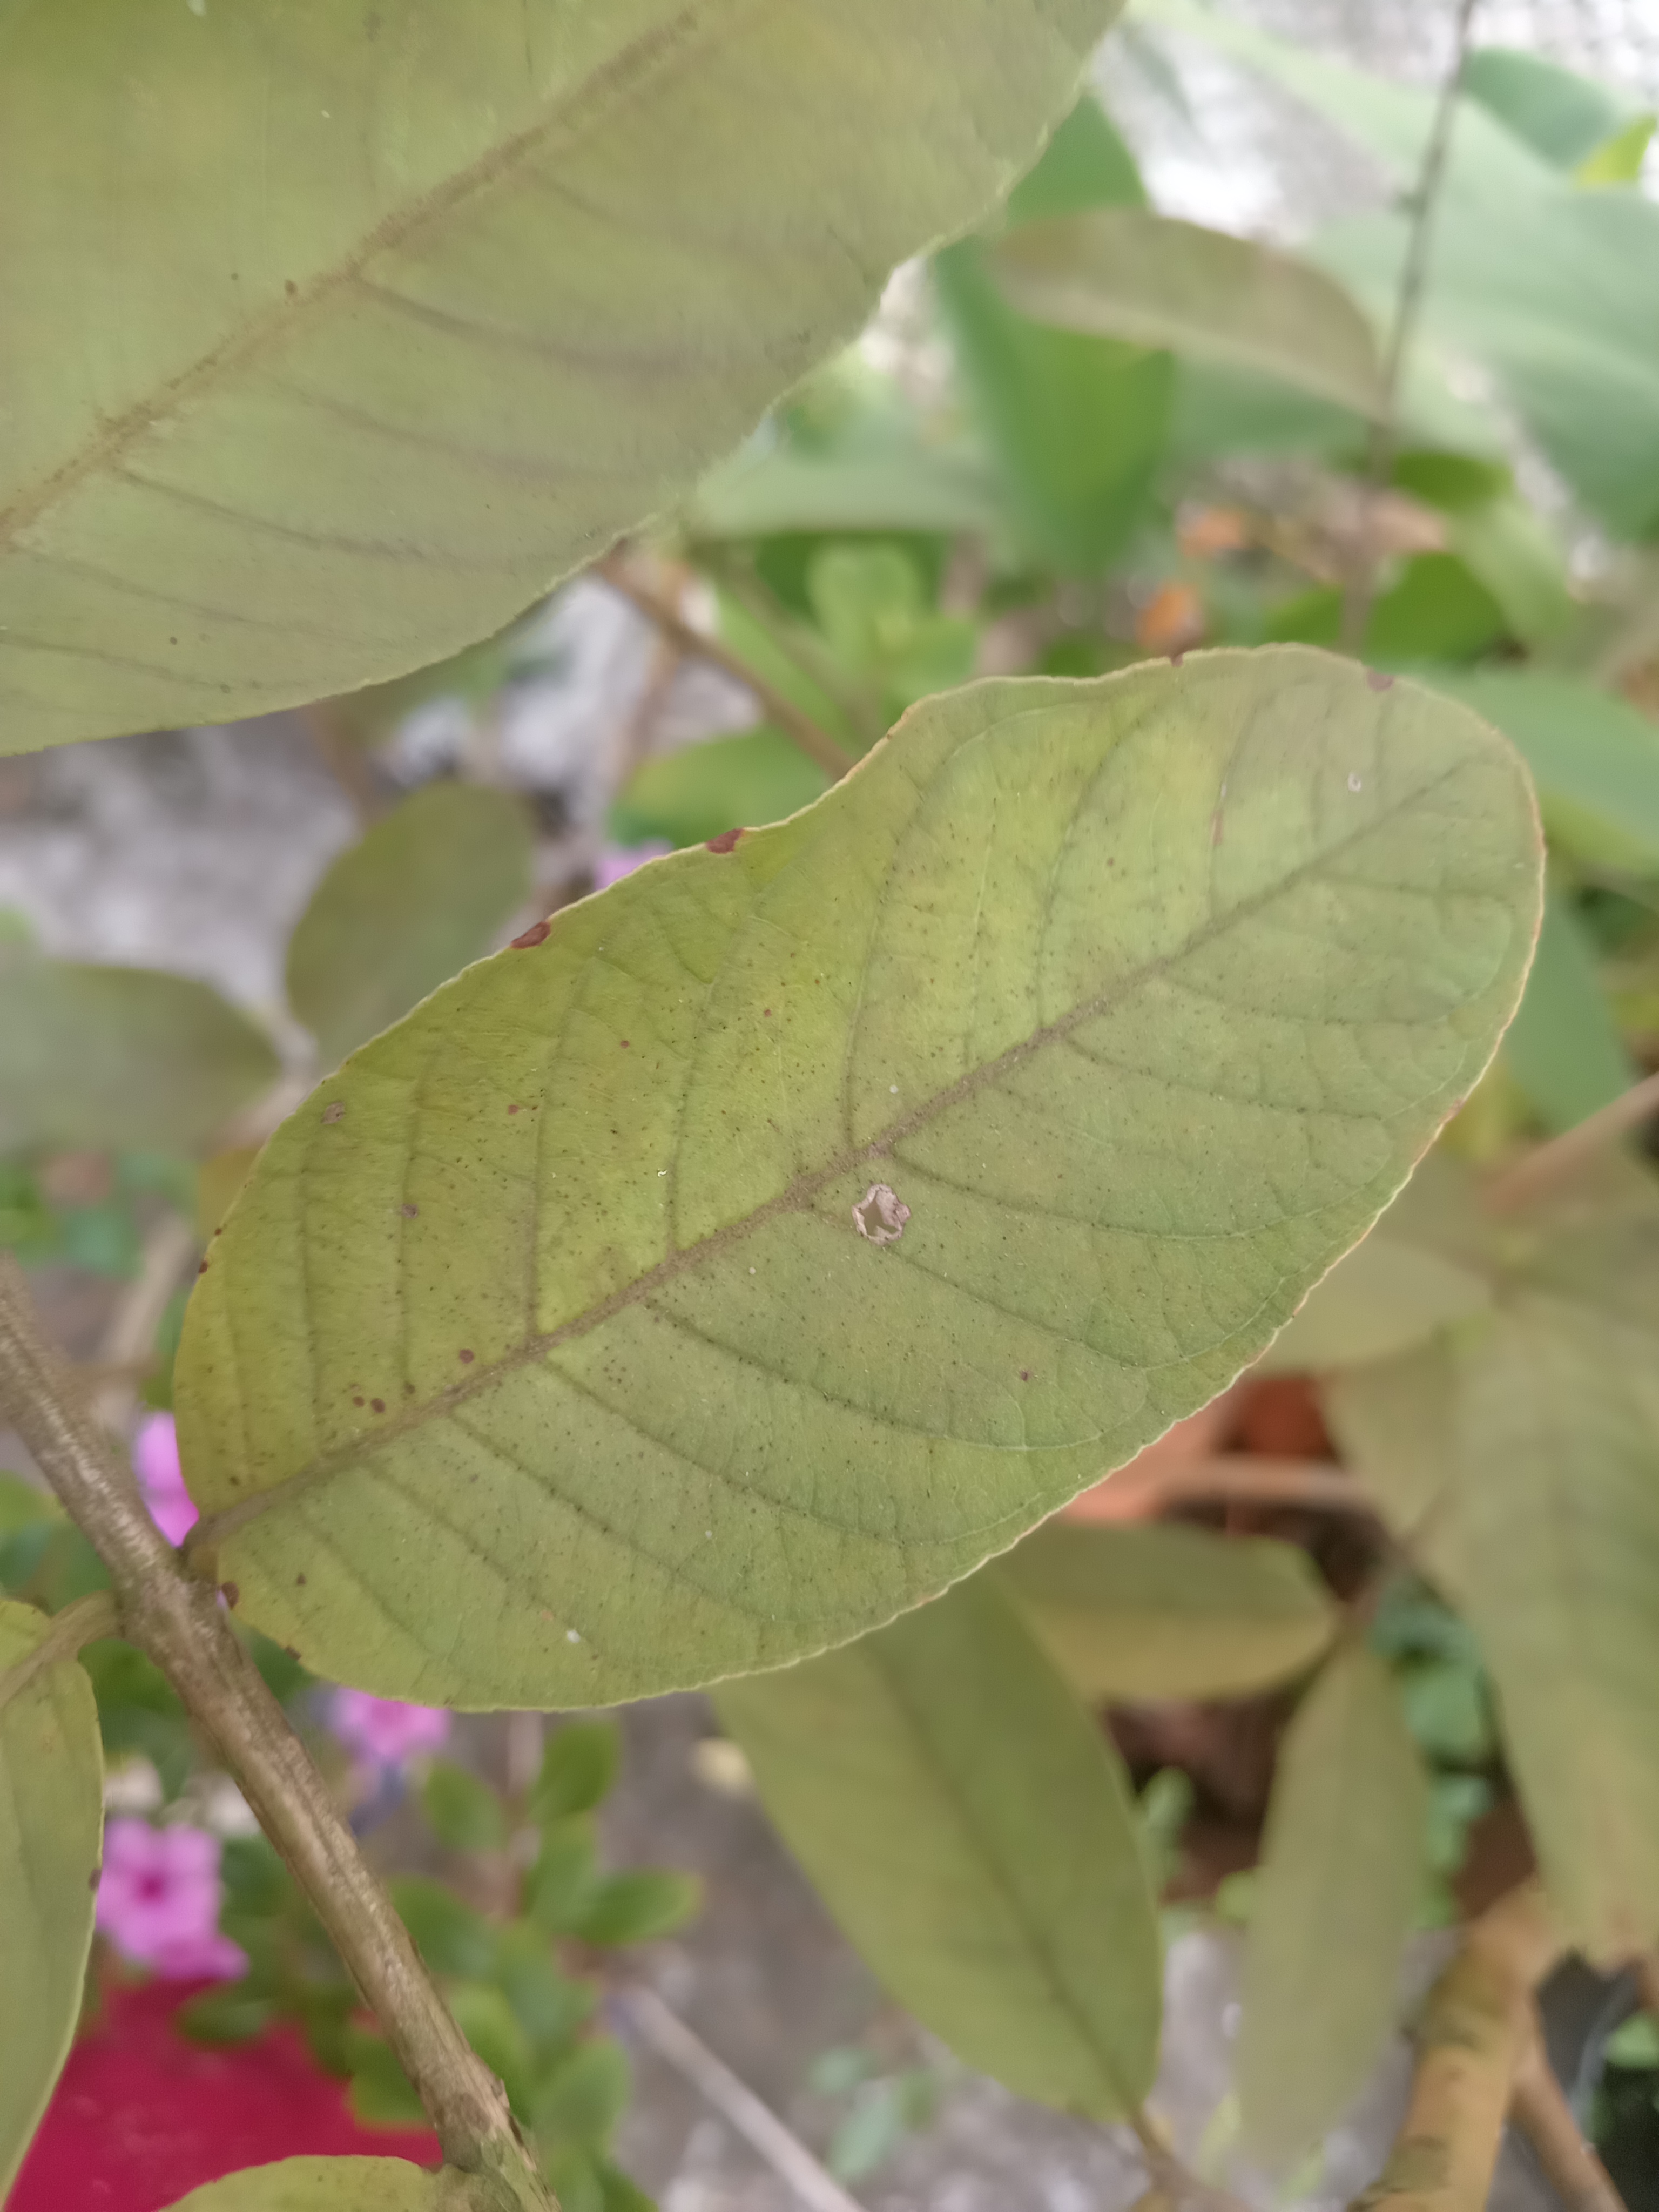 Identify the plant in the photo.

guava
